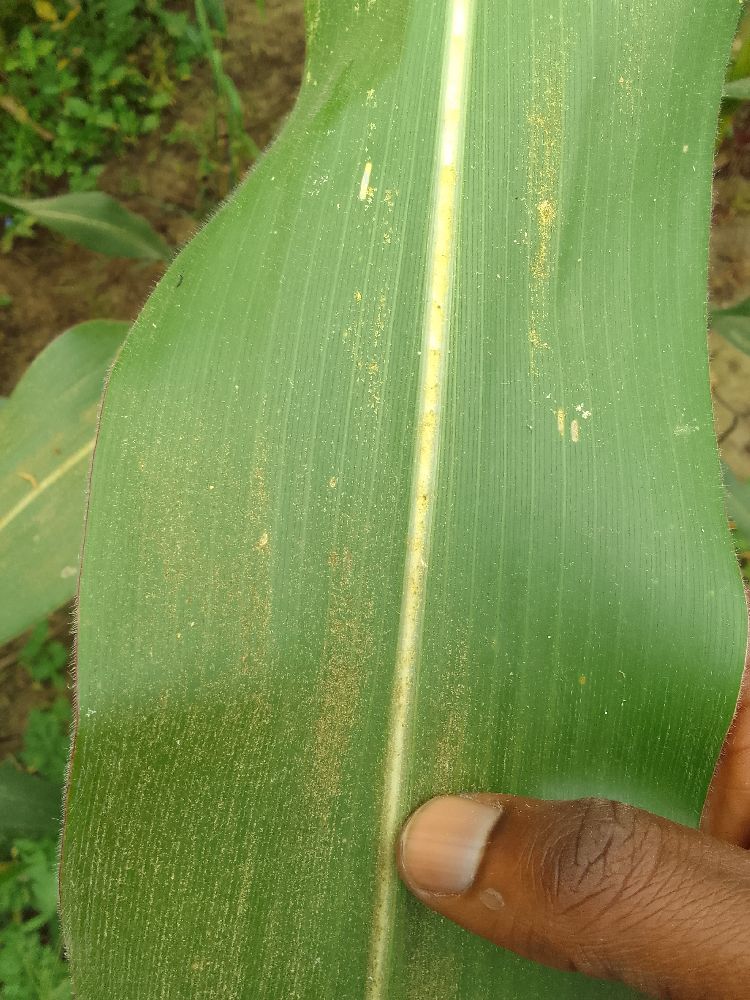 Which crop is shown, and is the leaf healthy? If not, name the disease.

maize, healthy
